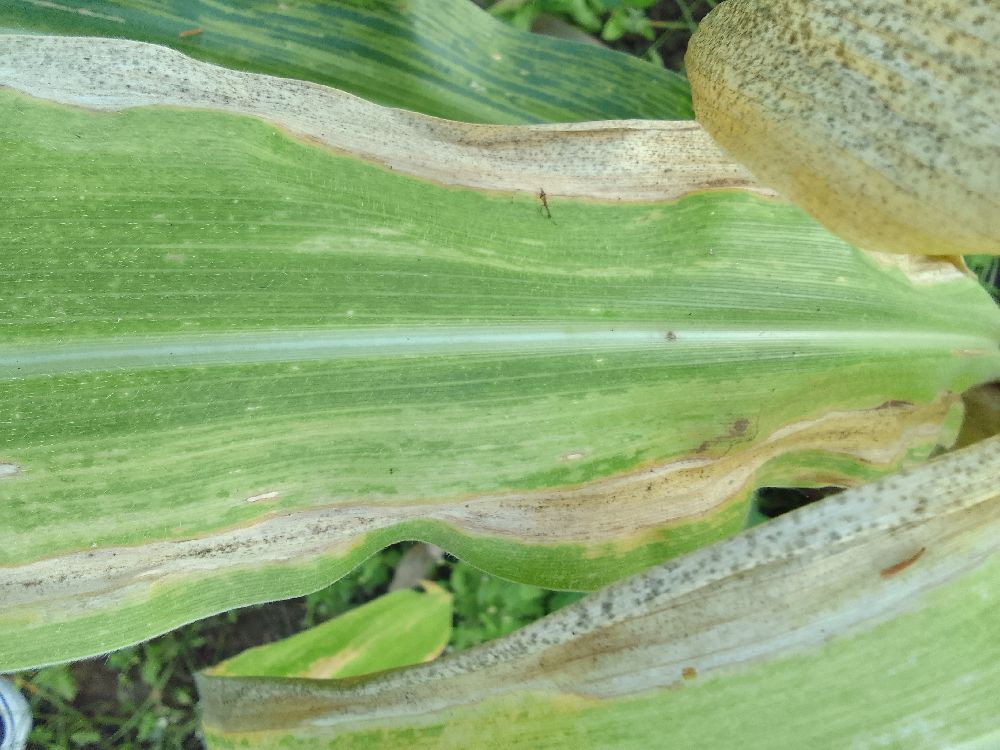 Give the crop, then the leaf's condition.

maize, maize lethal necrosis
